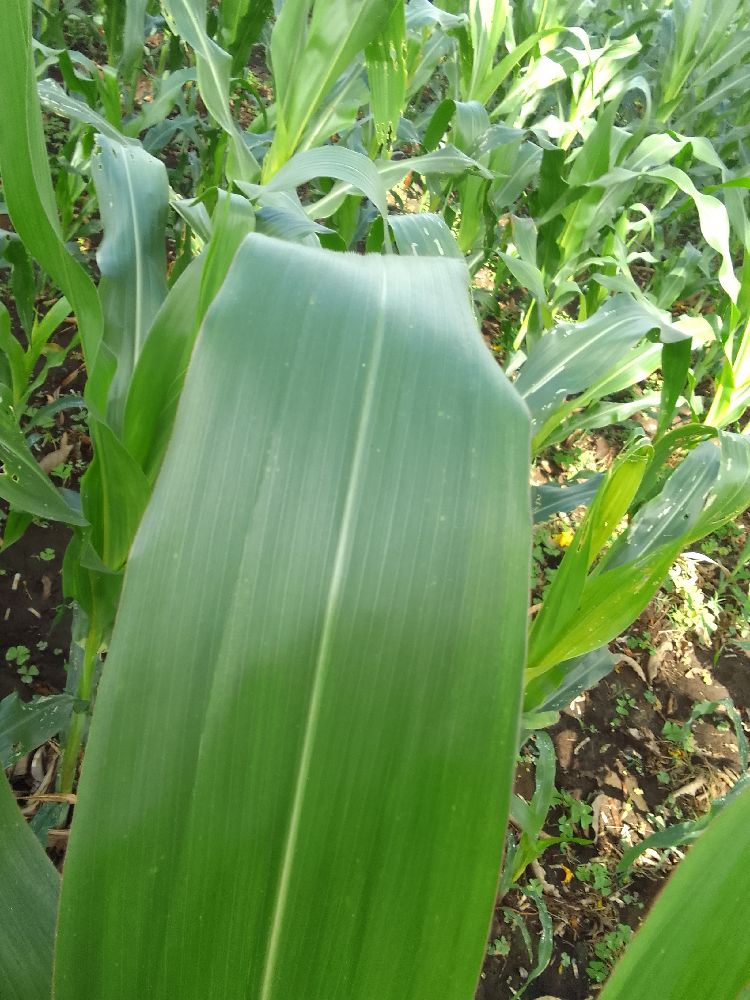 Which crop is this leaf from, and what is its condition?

maize, healthy
